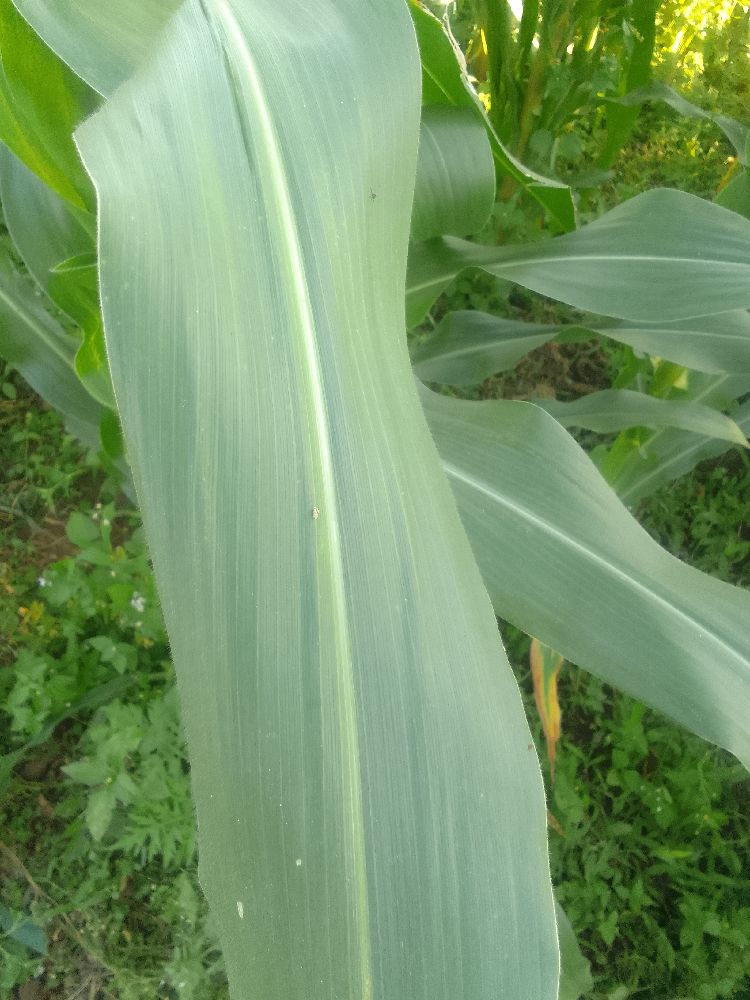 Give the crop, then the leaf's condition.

maize, healthy
